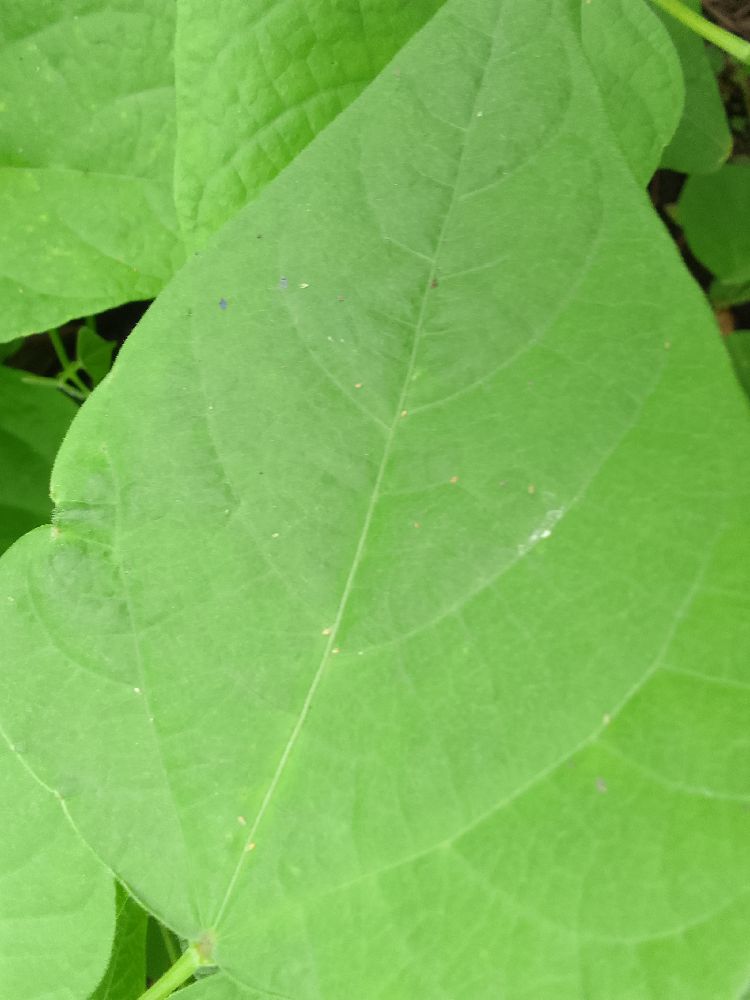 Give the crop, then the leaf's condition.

common bean, healthy
